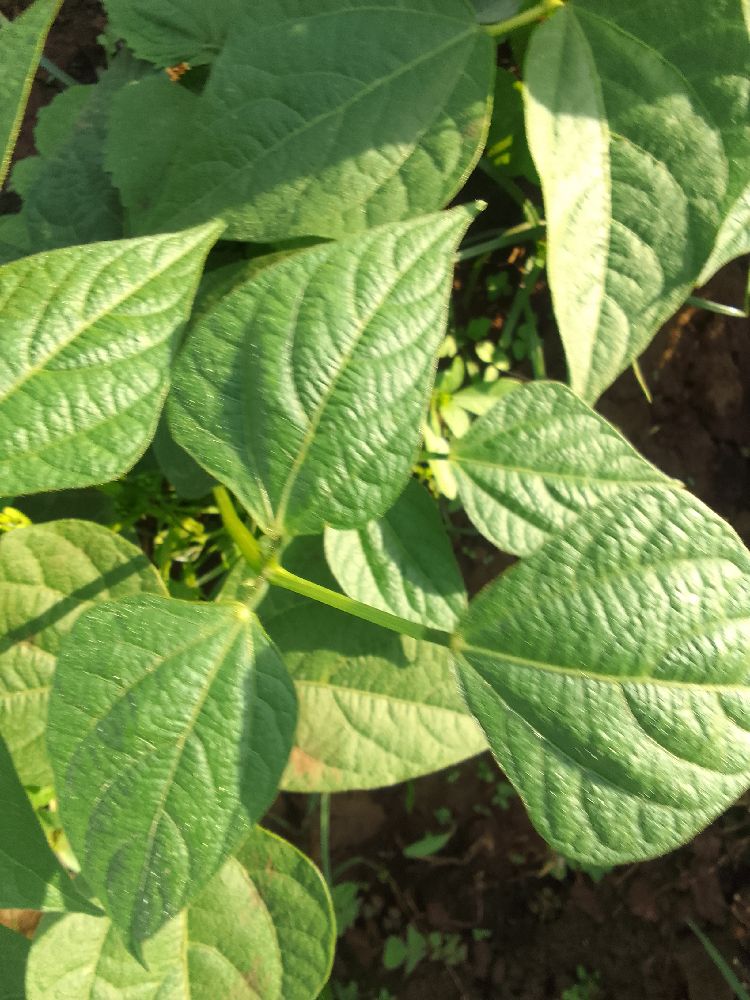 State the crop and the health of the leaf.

common bean, healthy
